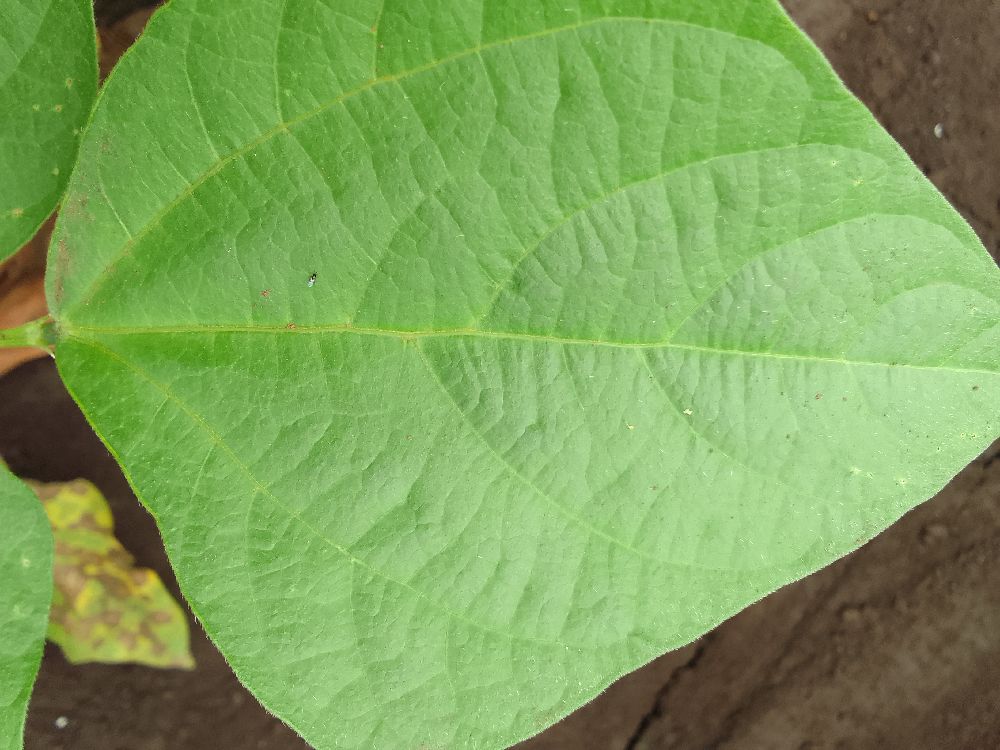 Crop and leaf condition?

common bean, healthy
